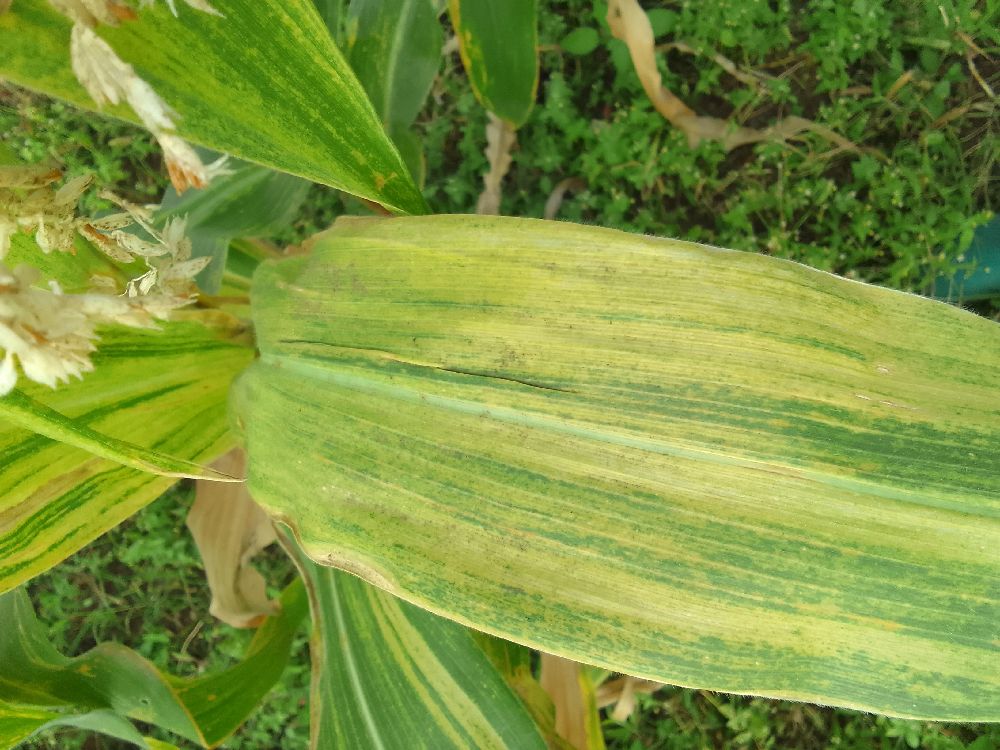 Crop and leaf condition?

maize, maize lethal necrosis
